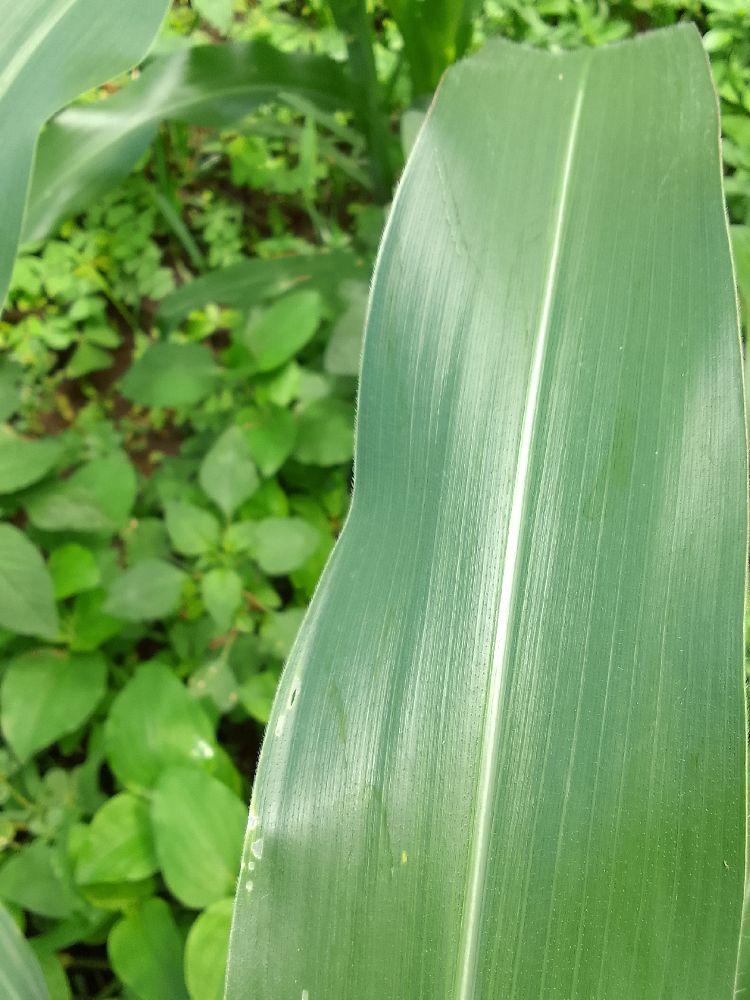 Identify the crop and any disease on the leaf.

maize, healthy
